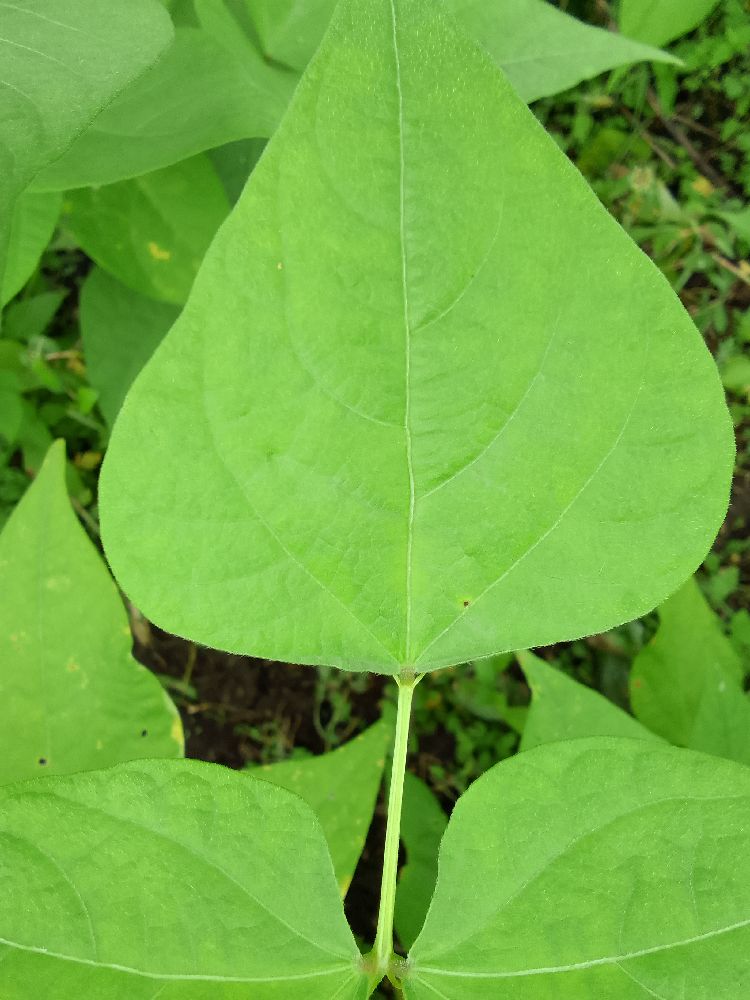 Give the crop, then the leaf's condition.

common bean, healthy
